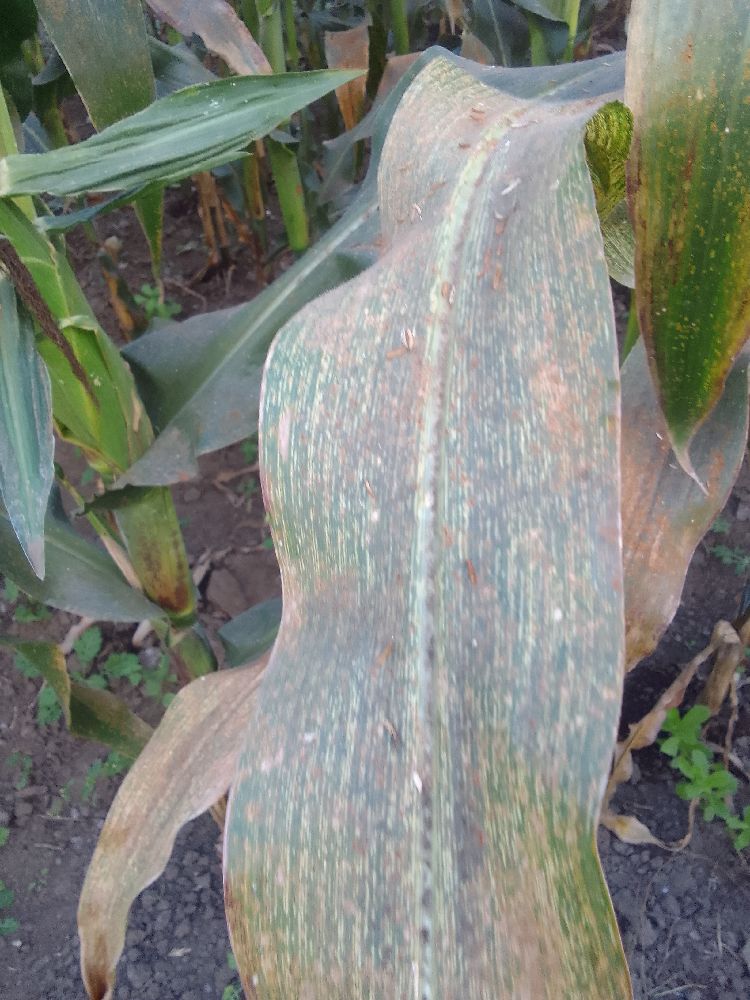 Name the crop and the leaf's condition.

maize, maize streak virus
